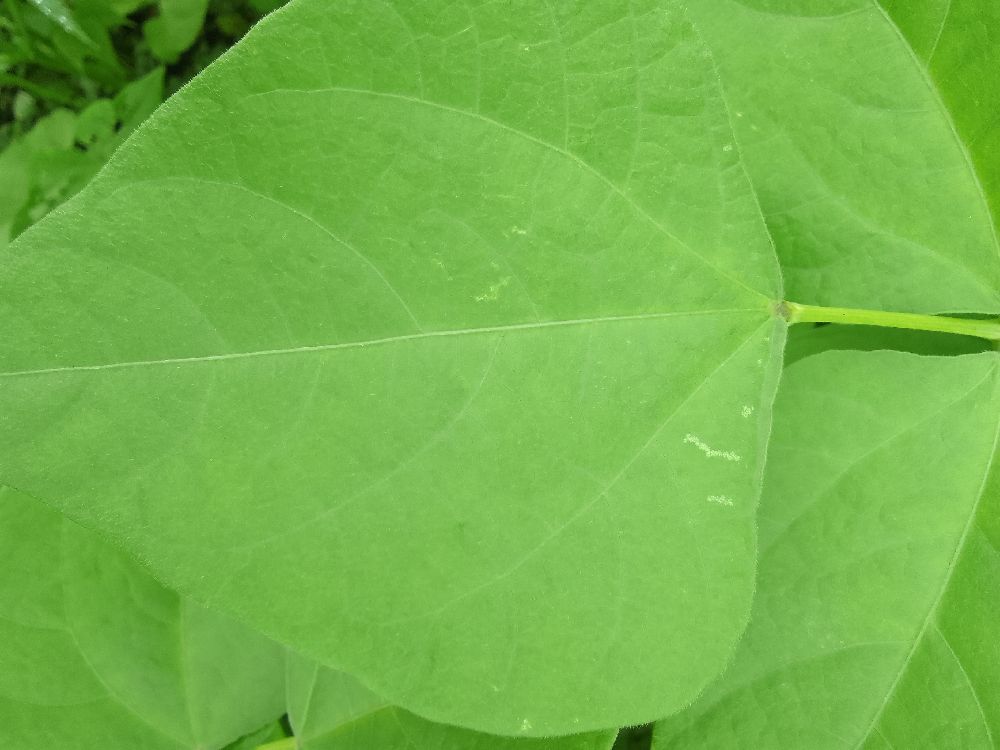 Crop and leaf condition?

common bean, healthy
